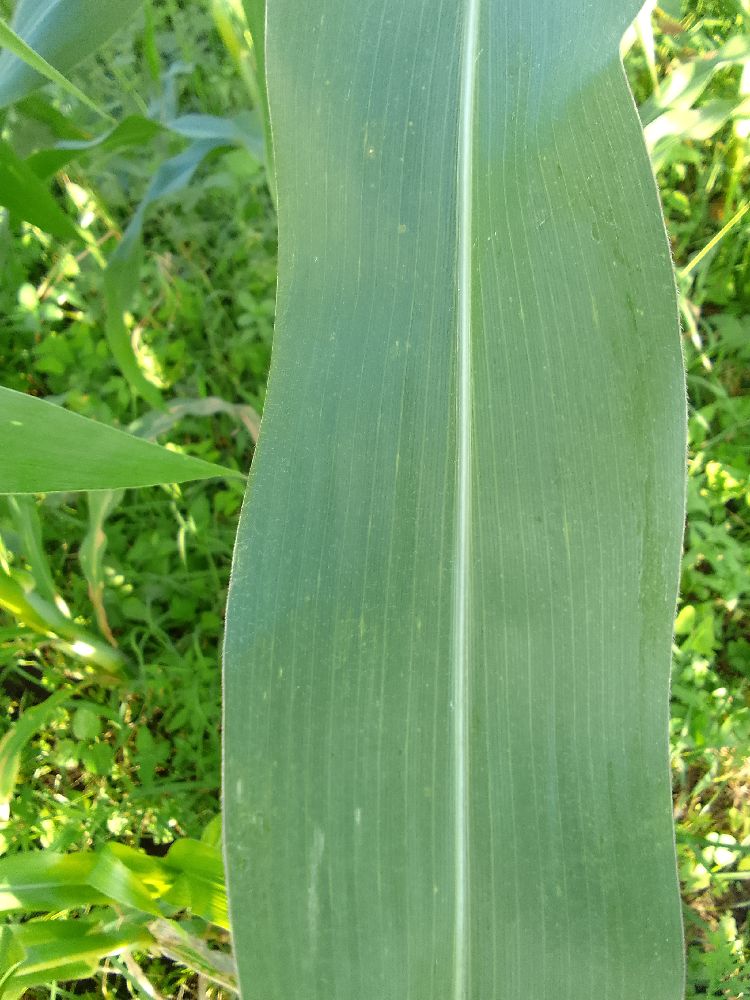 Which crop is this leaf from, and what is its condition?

maize, healthy
